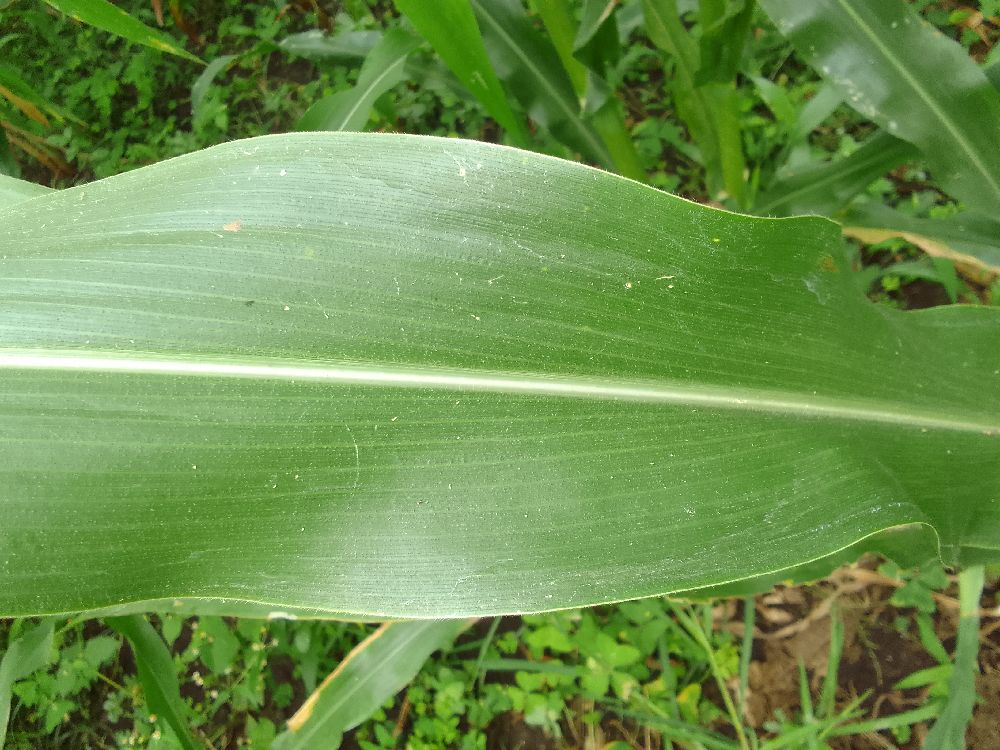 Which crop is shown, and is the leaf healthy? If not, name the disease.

maize, healthy
